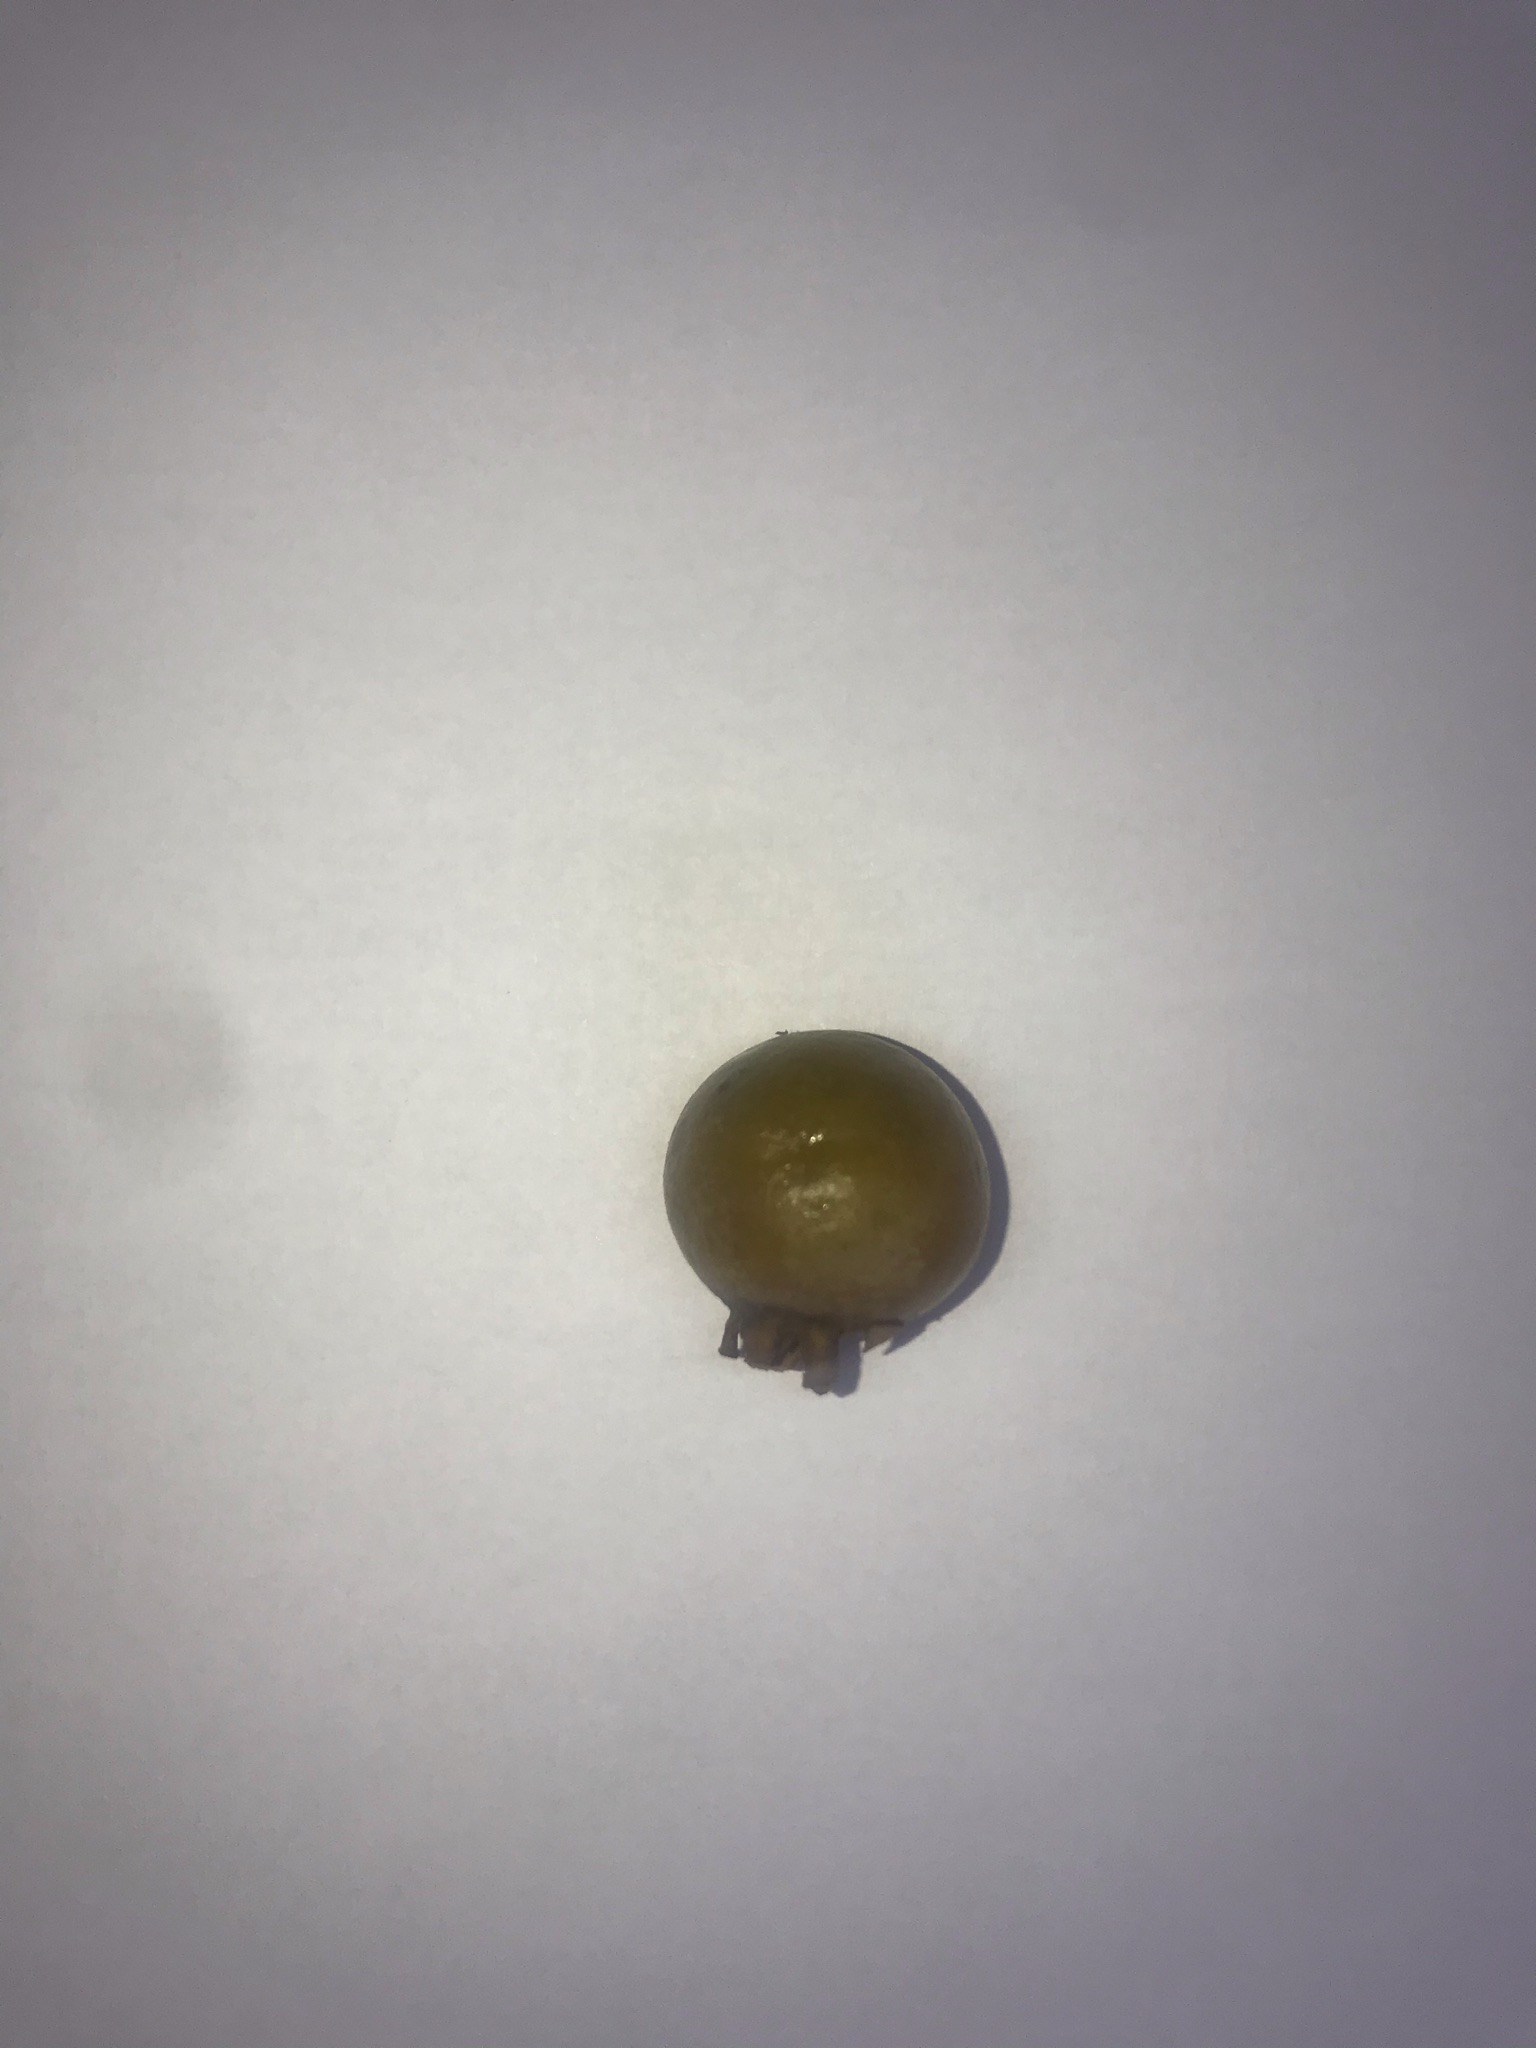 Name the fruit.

gabiroba
